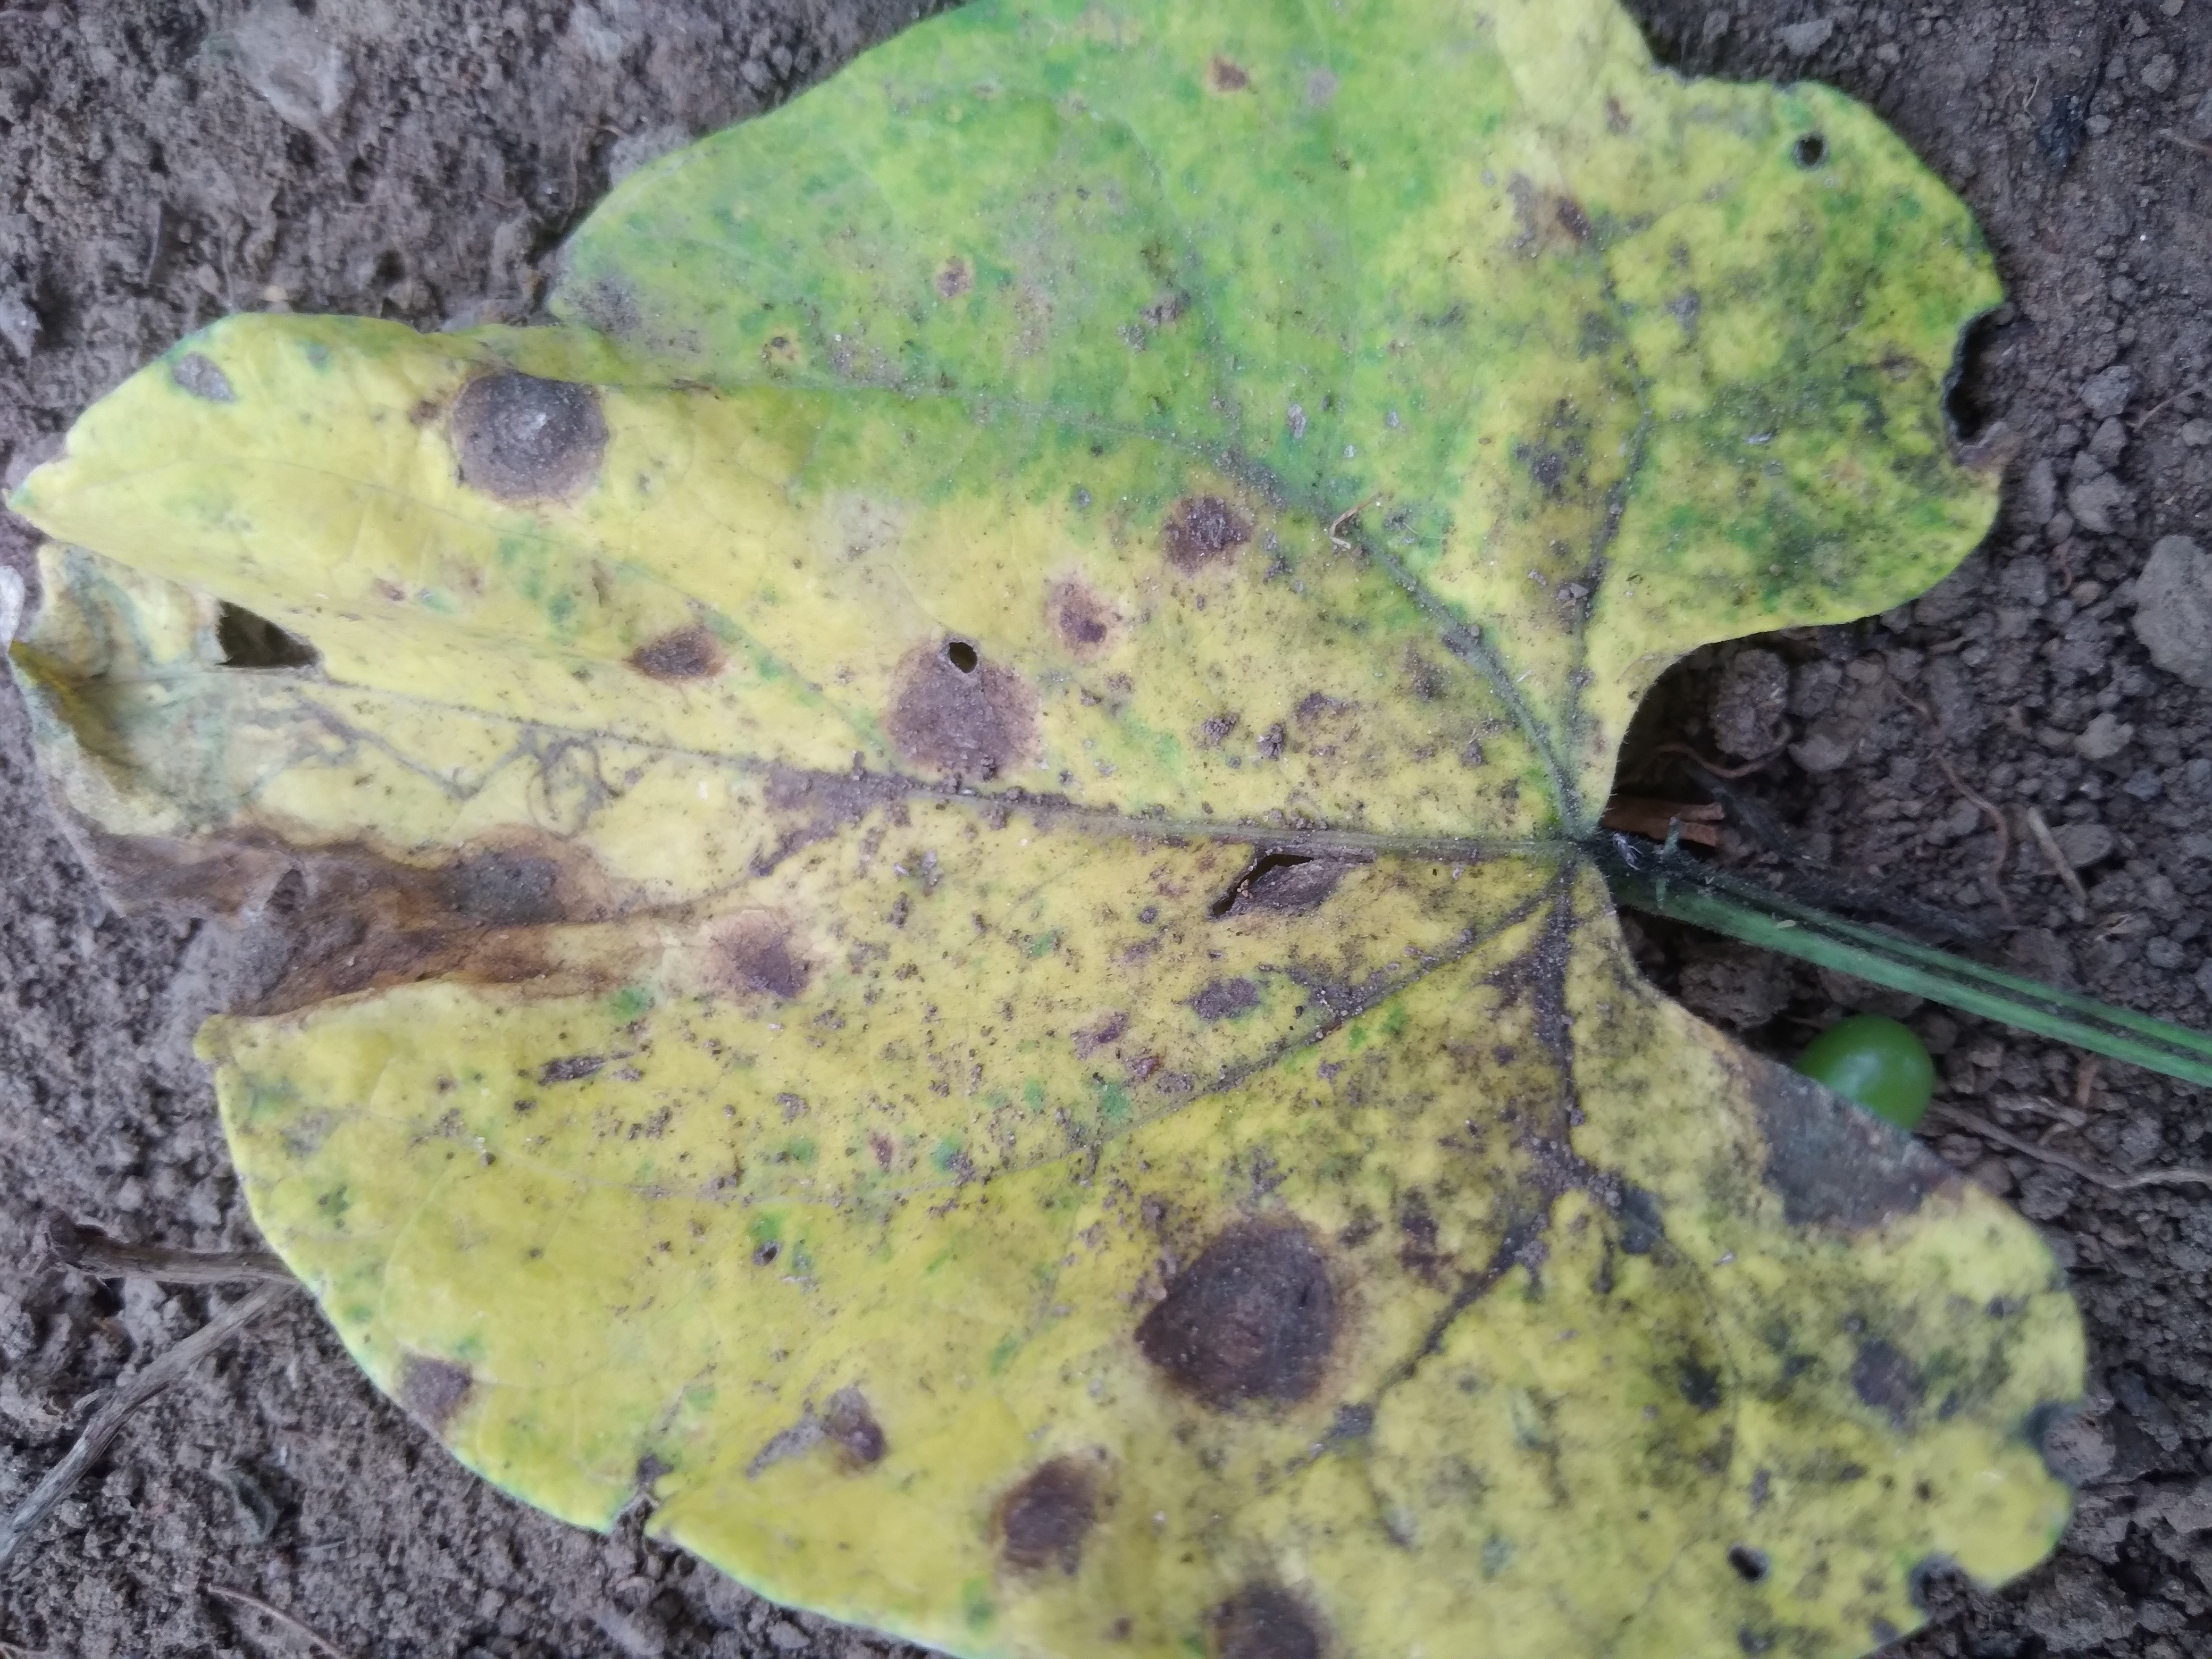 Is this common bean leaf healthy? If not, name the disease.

rust
